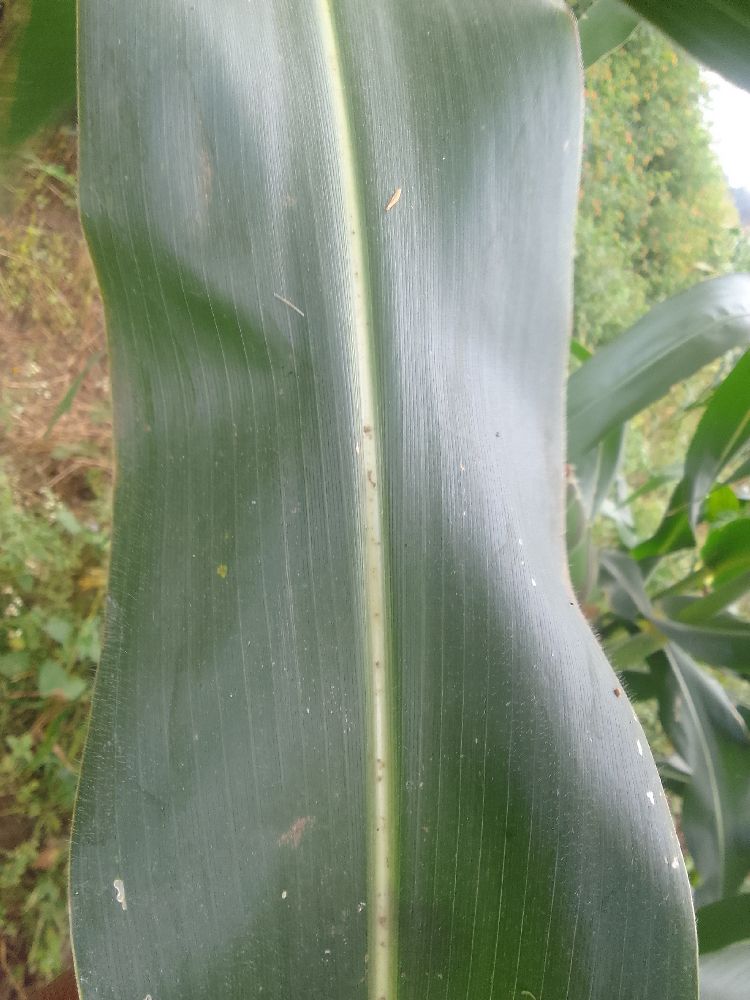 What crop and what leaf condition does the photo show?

maize, healthy
